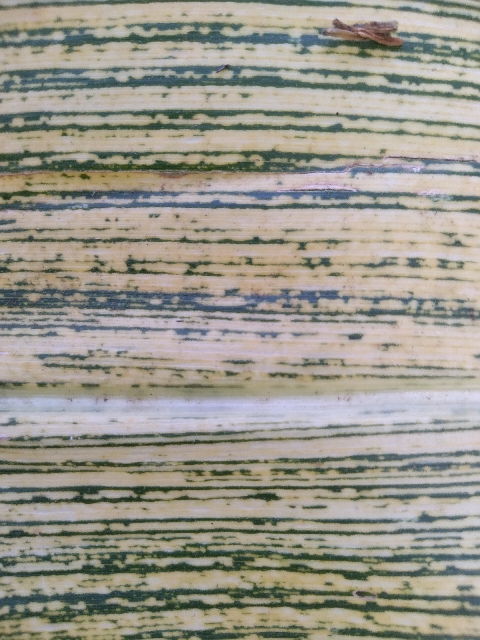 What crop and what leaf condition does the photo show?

maize, maize streak virus
